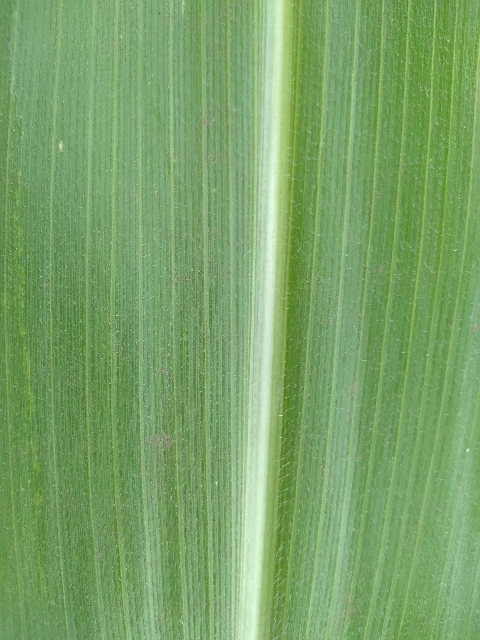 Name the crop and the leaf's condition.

maize, healthy
